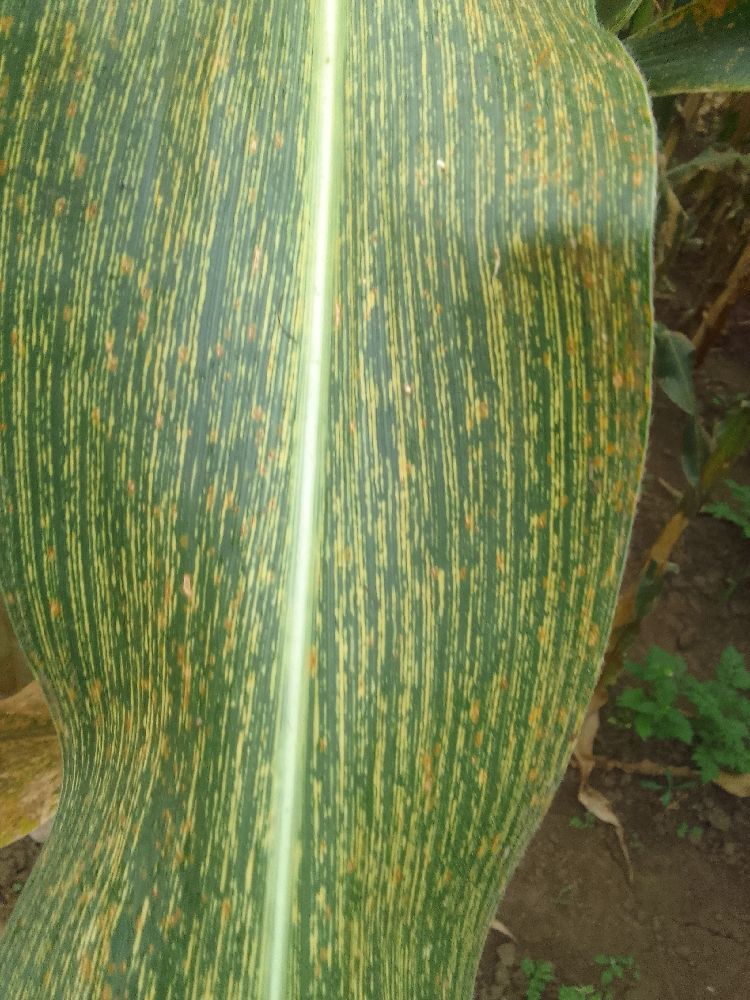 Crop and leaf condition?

maize, maize streak virus
